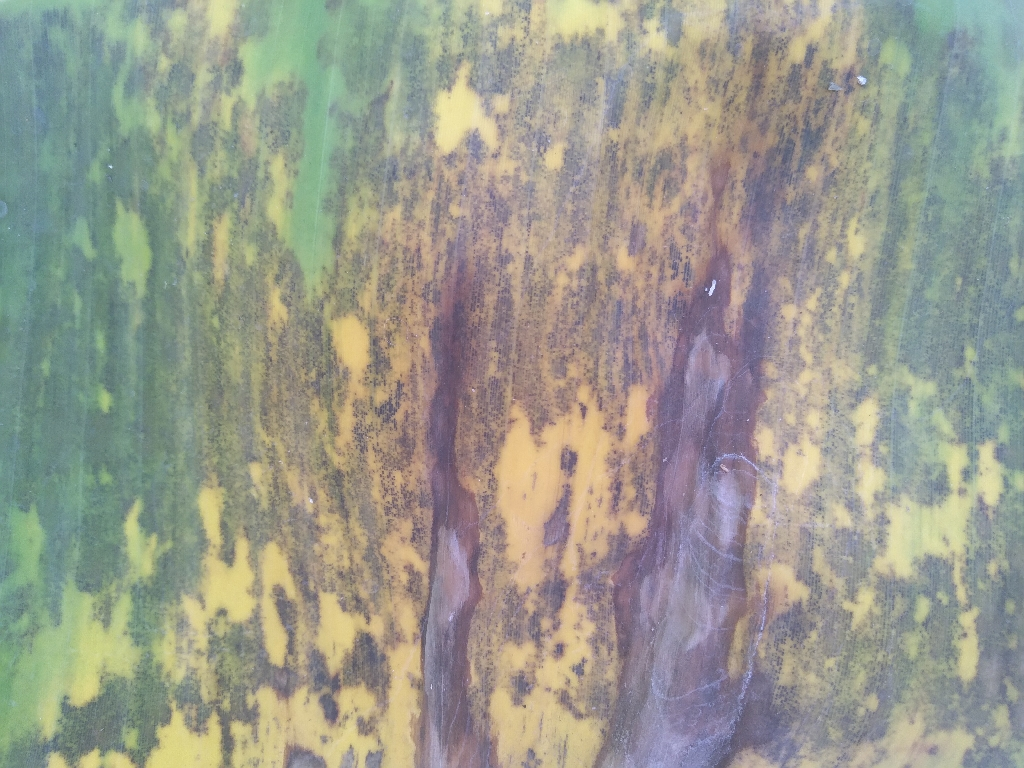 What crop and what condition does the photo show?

banana, black sigatoka
